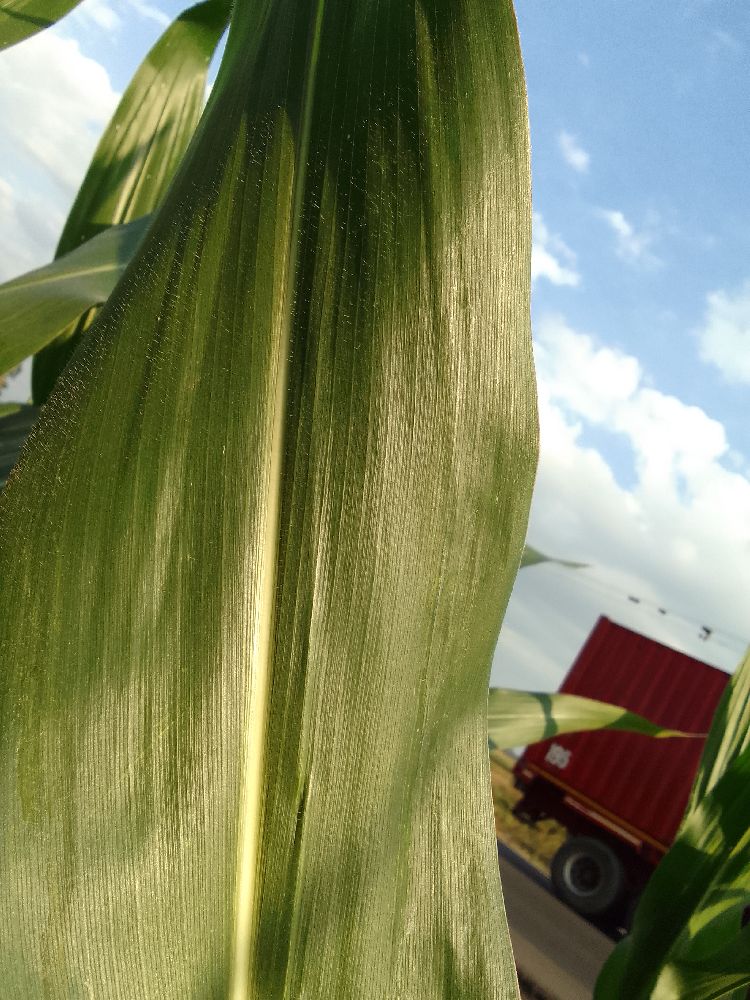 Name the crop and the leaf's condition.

maize, healthy
